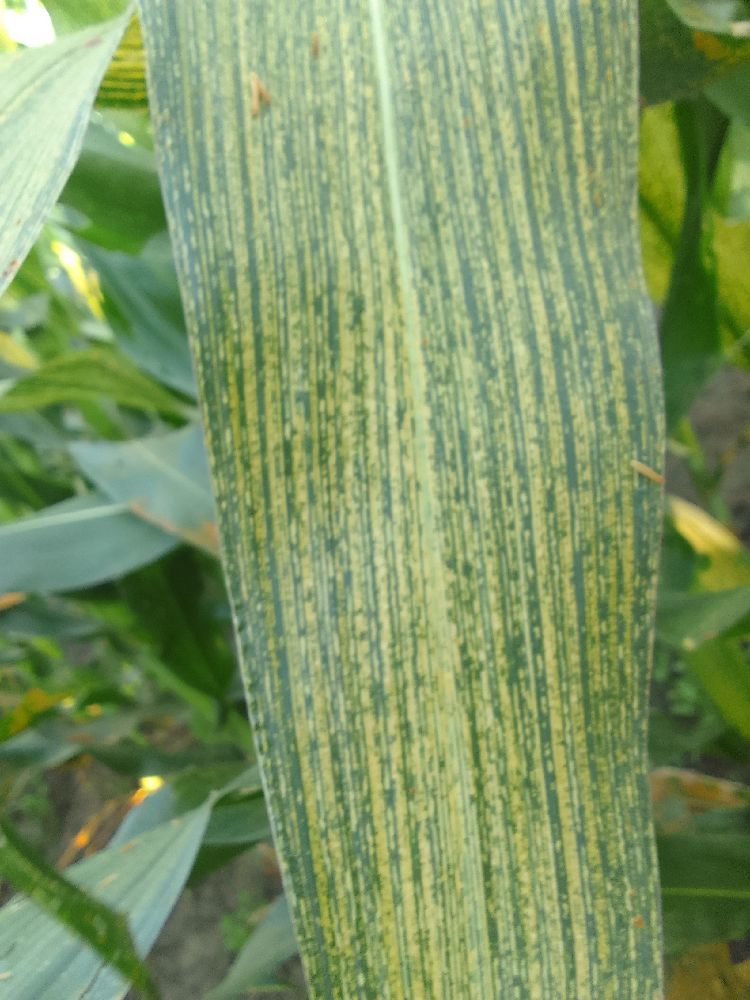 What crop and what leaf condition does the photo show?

maize, maize streak virus
